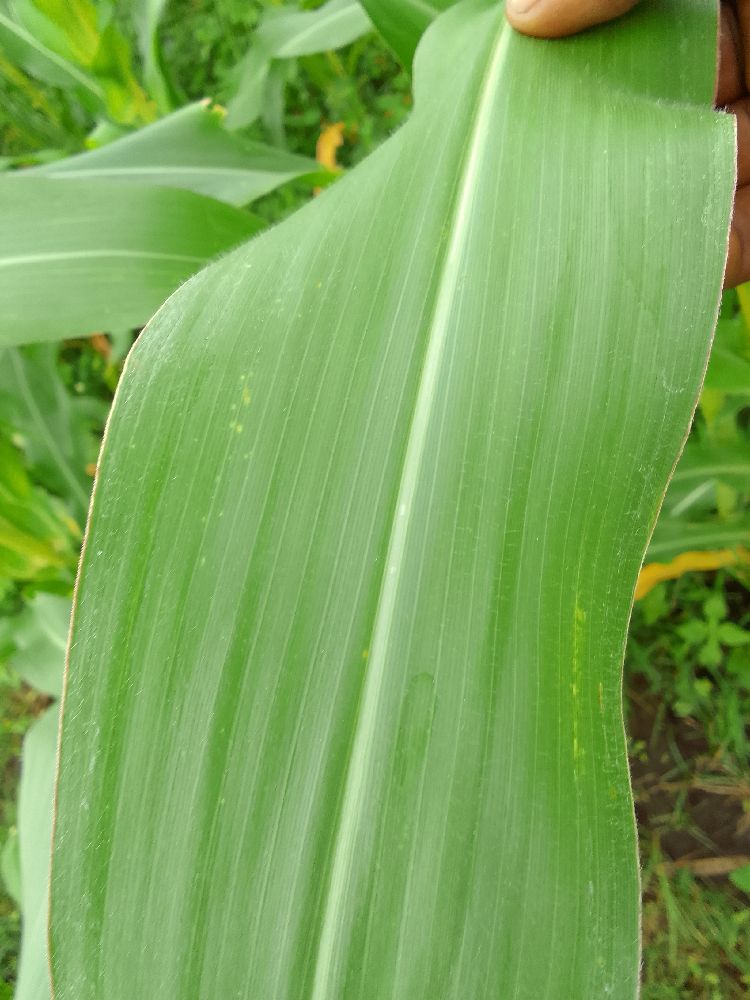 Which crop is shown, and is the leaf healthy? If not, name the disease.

maize, healthy
